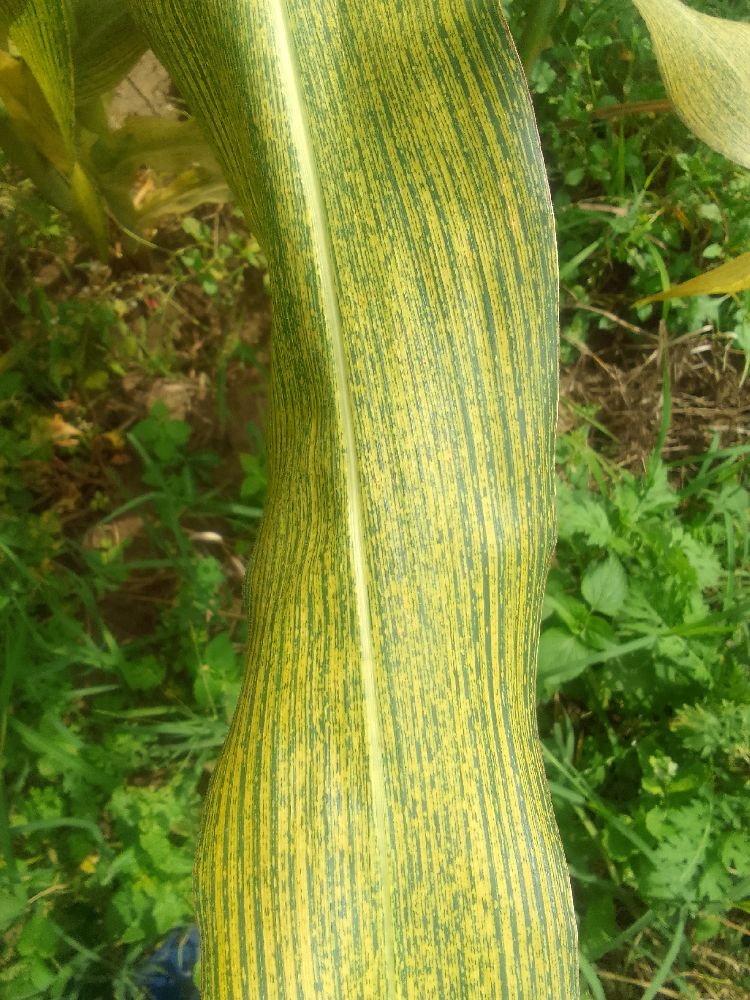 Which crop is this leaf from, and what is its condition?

maize, maize streak virus
